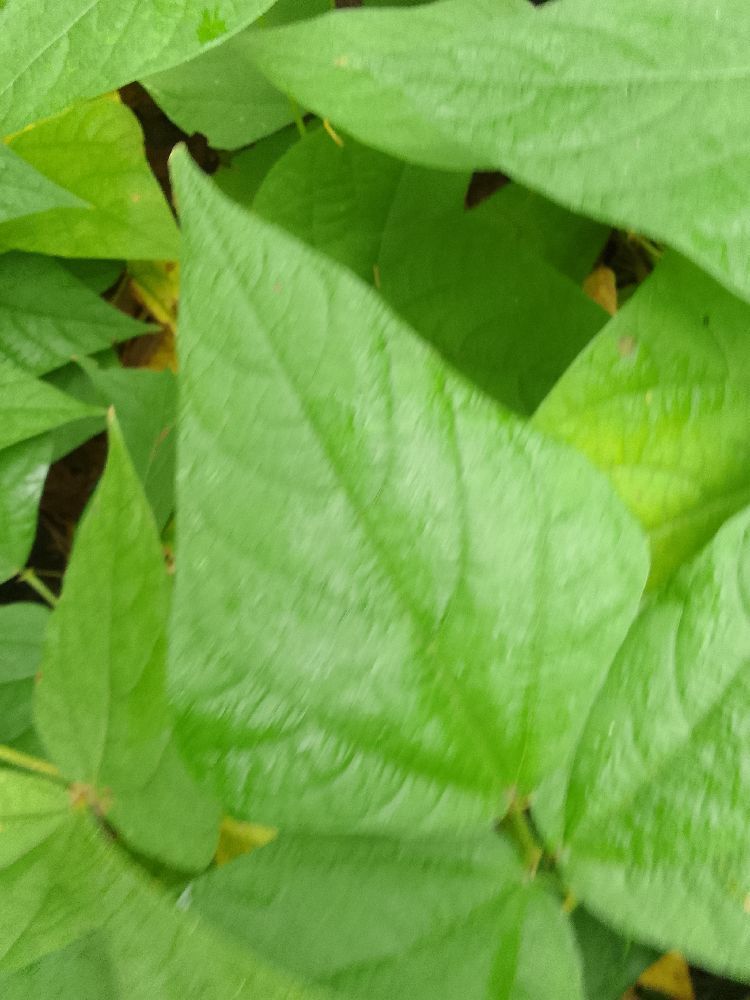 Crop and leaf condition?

common bean, healthy
